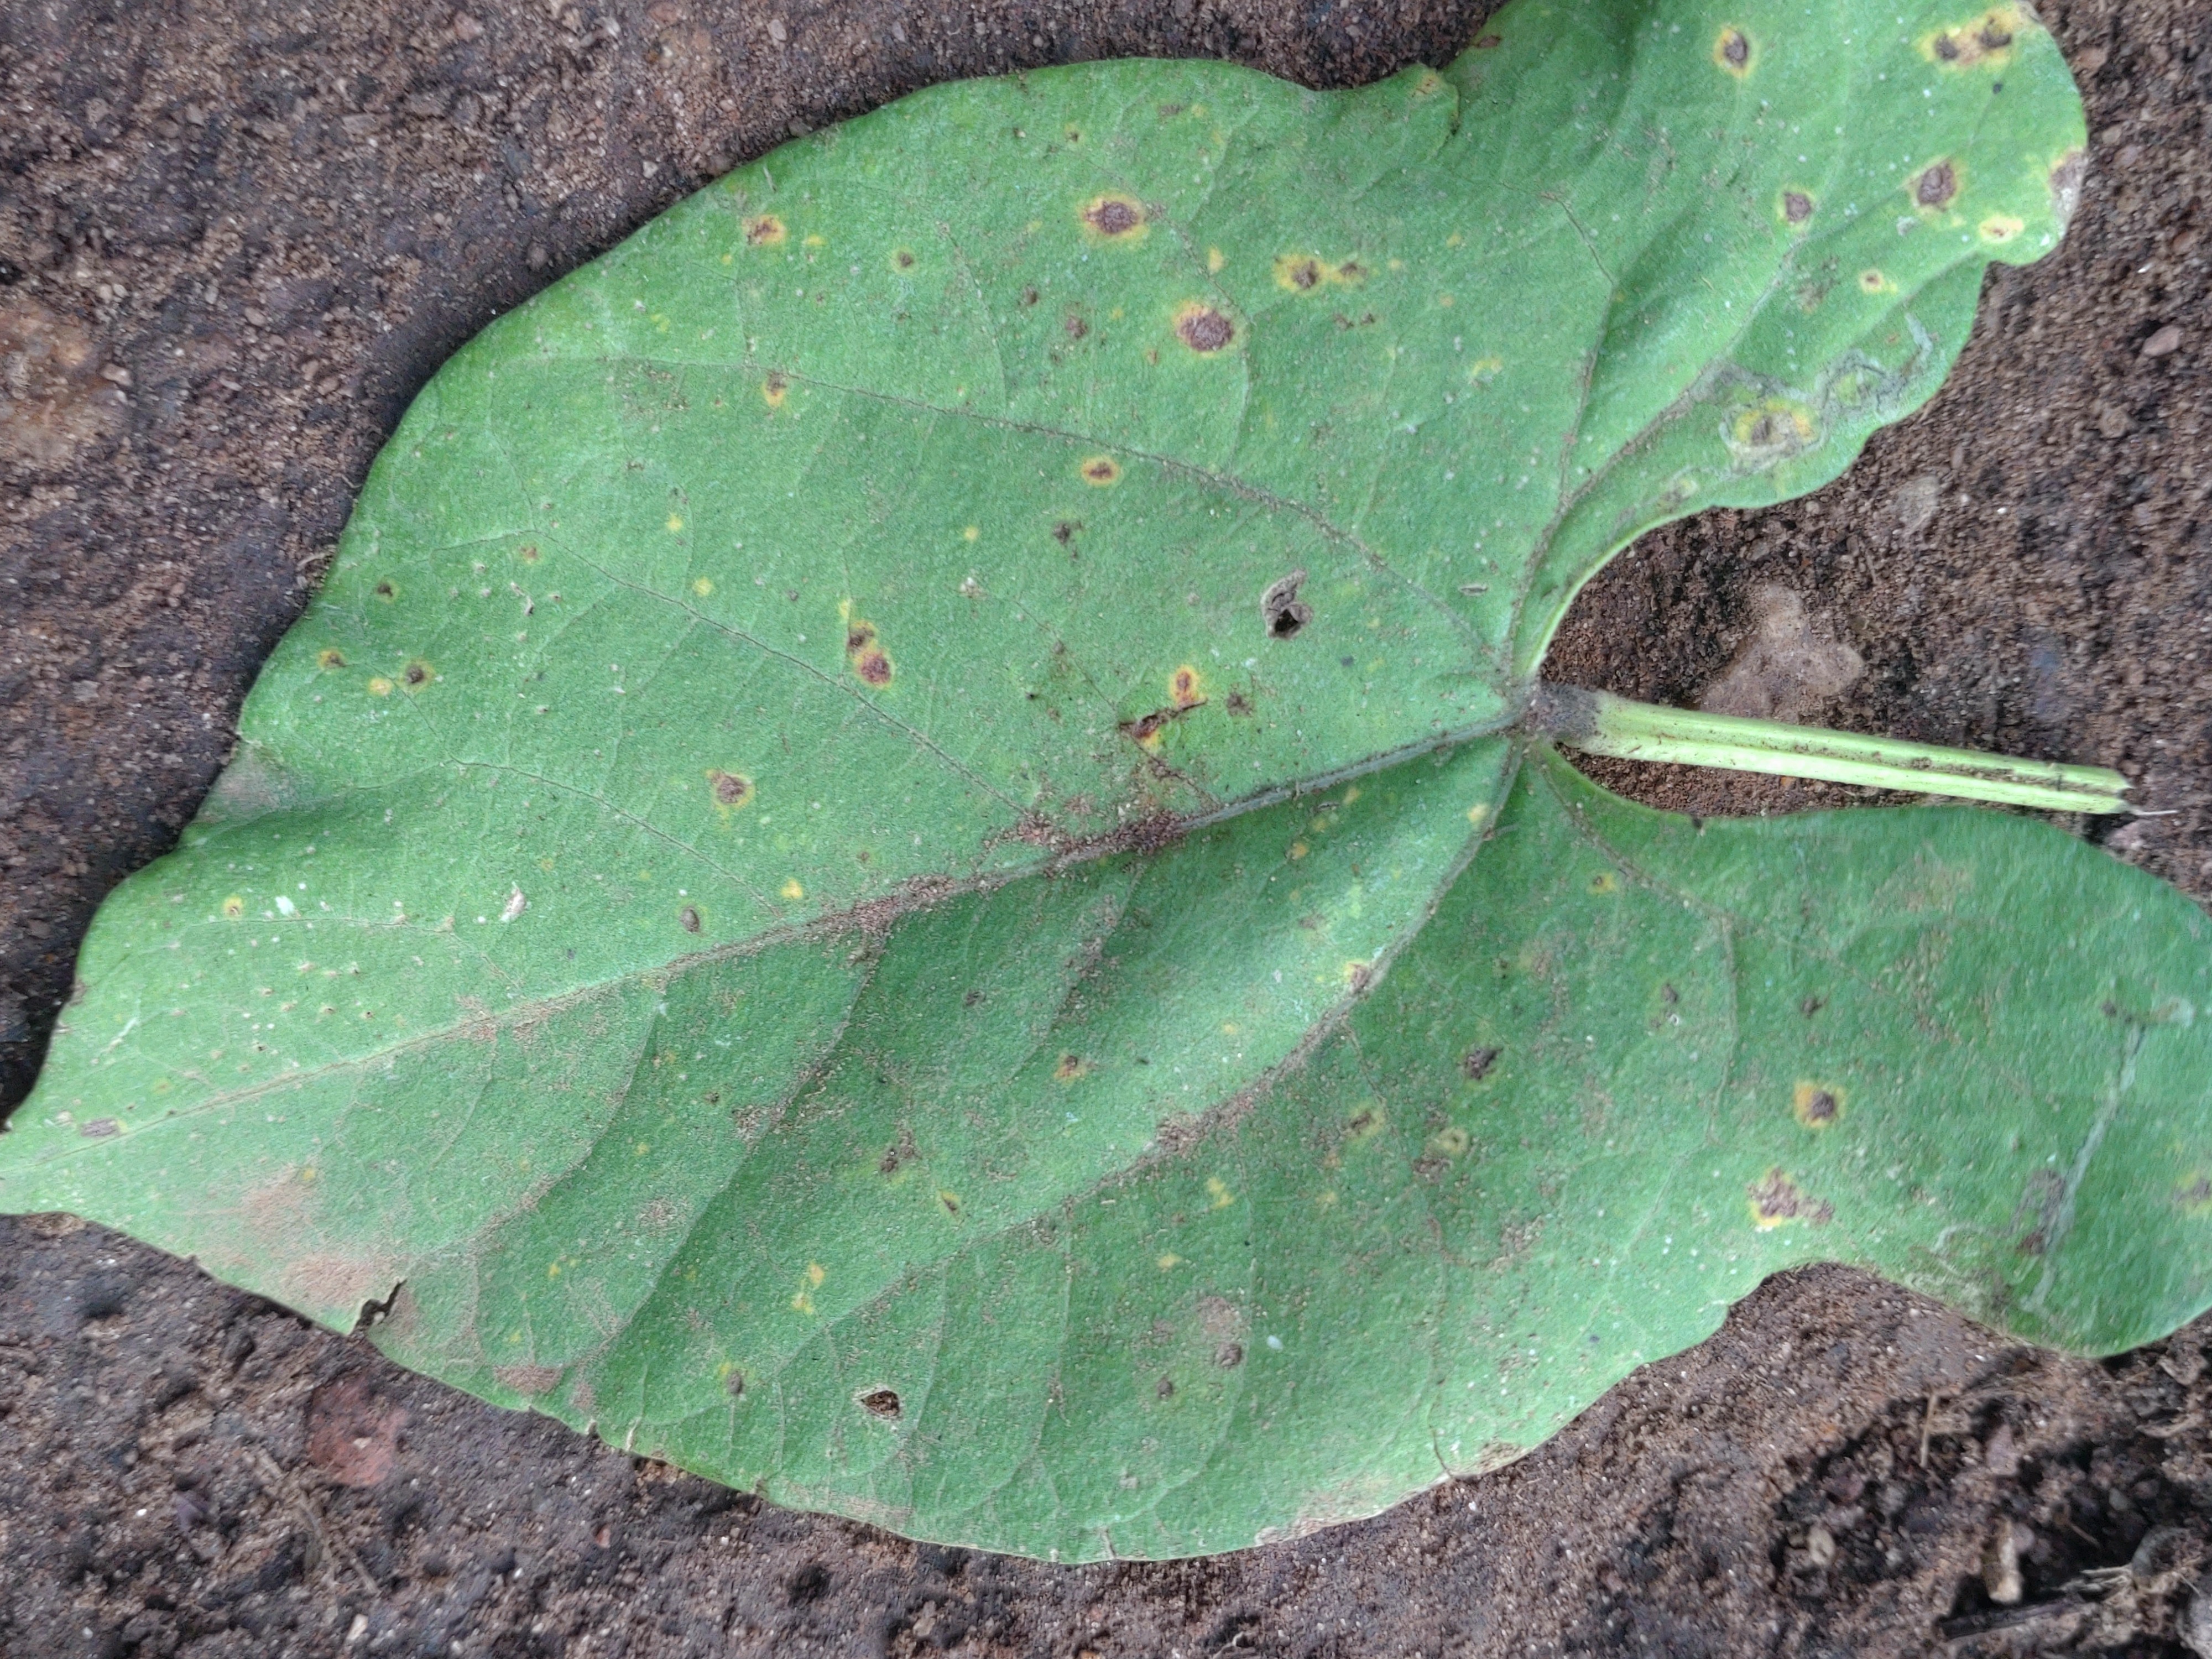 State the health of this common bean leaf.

anthracnose
